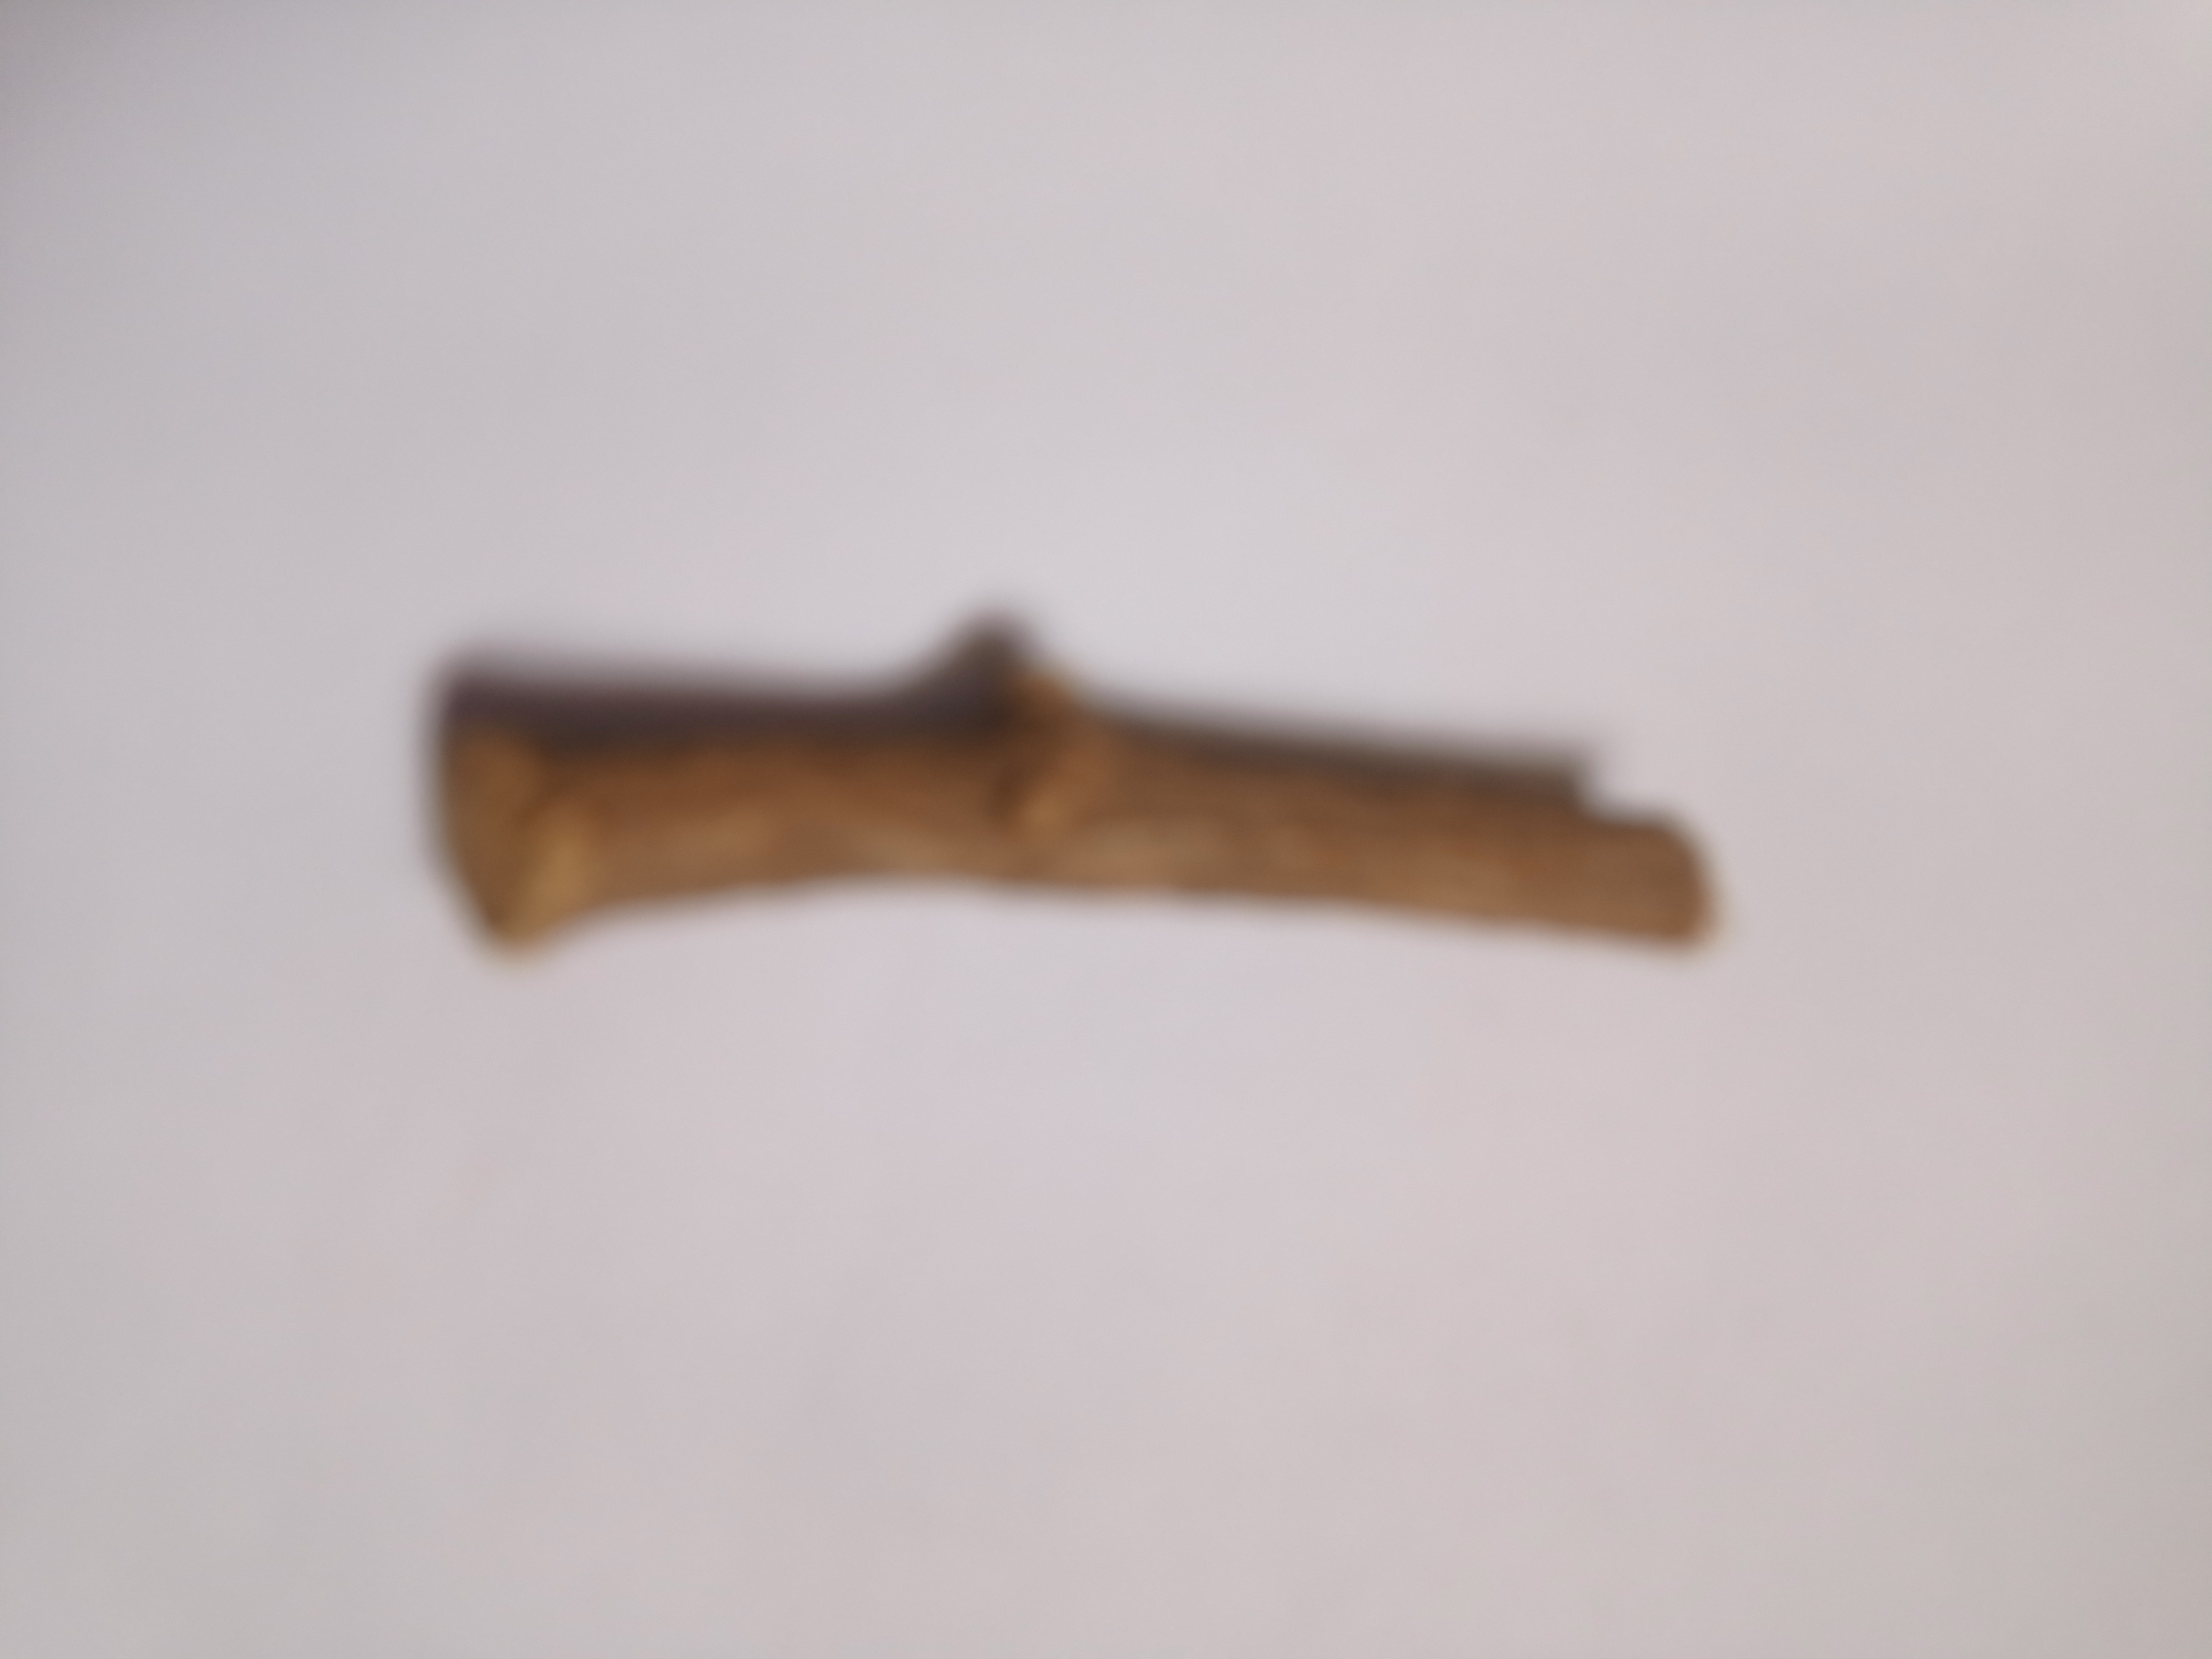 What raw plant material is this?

jesthamadh
